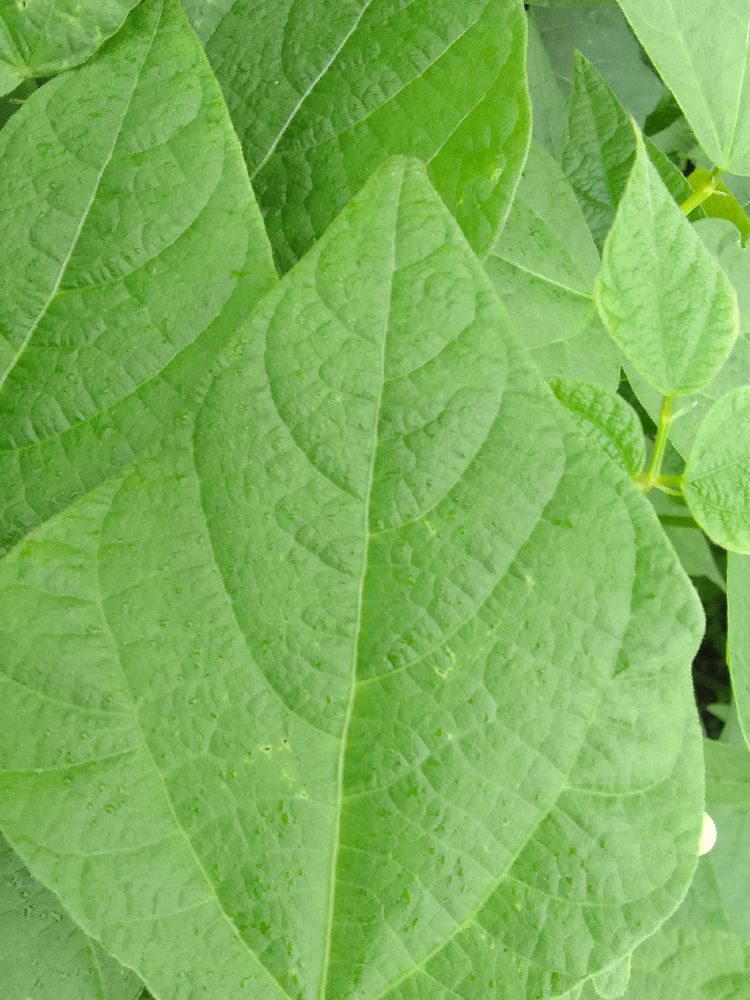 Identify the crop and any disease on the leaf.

common bean, healthy
